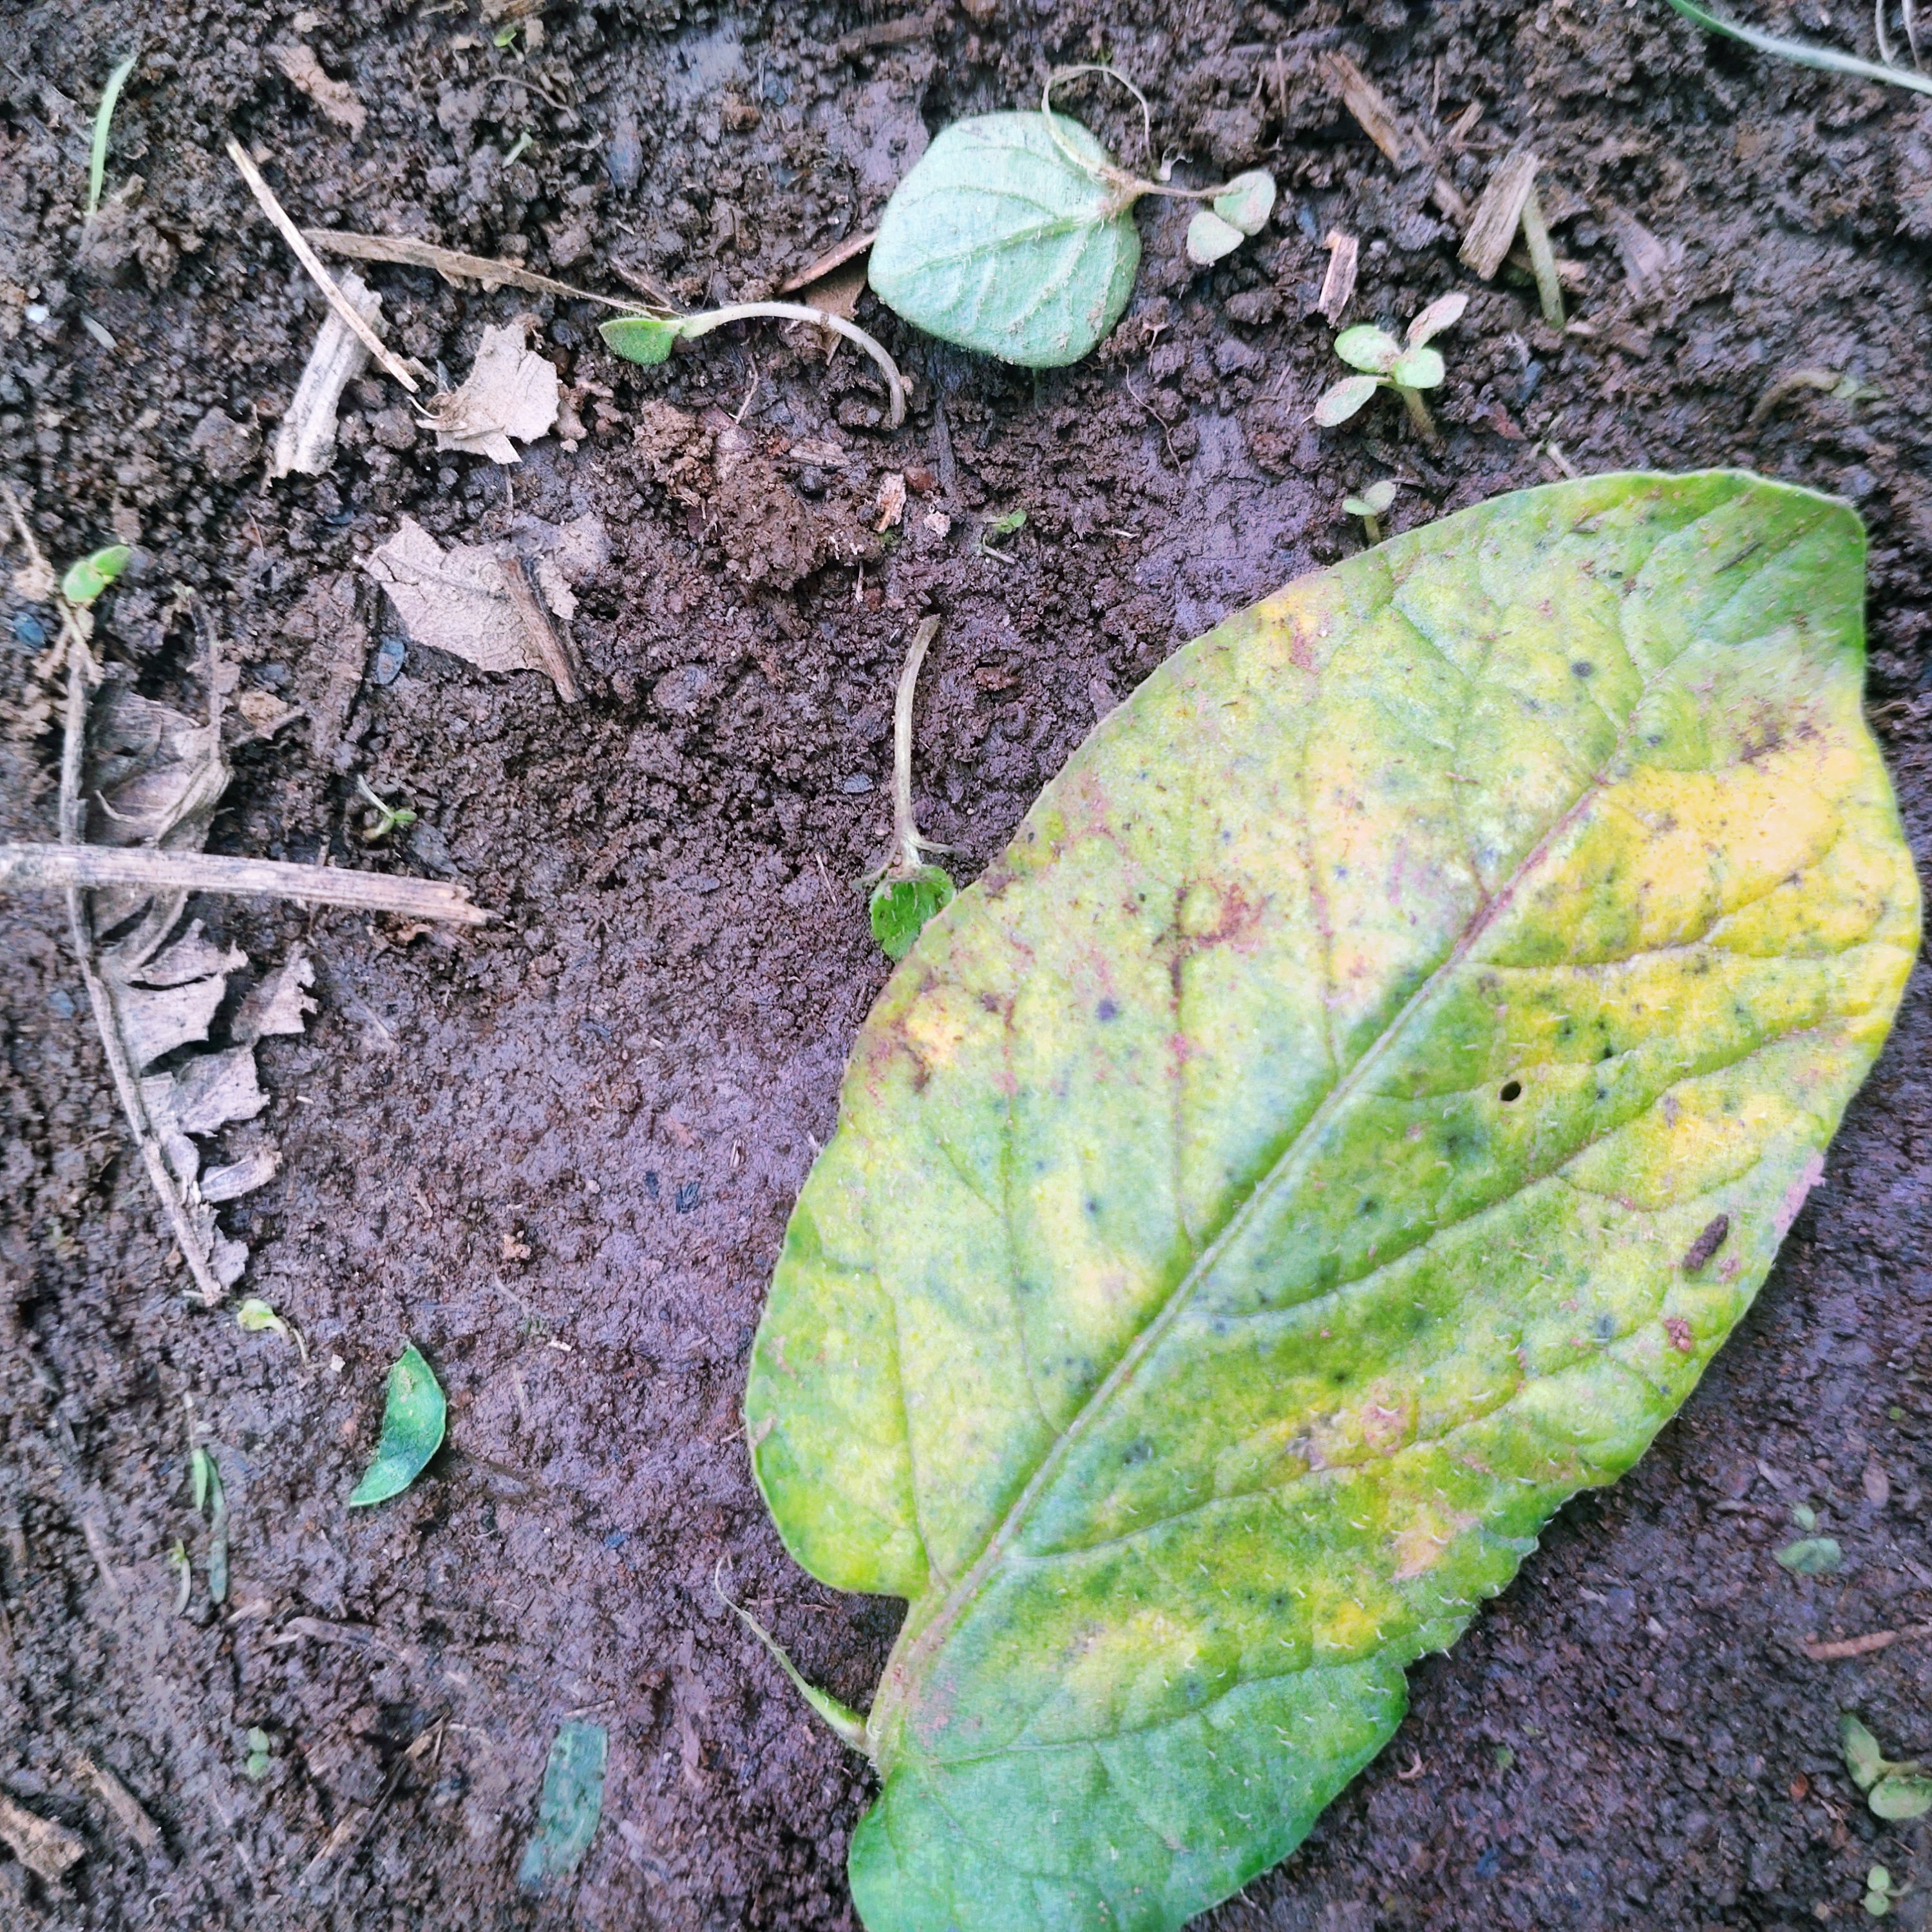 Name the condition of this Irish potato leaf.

late blight
